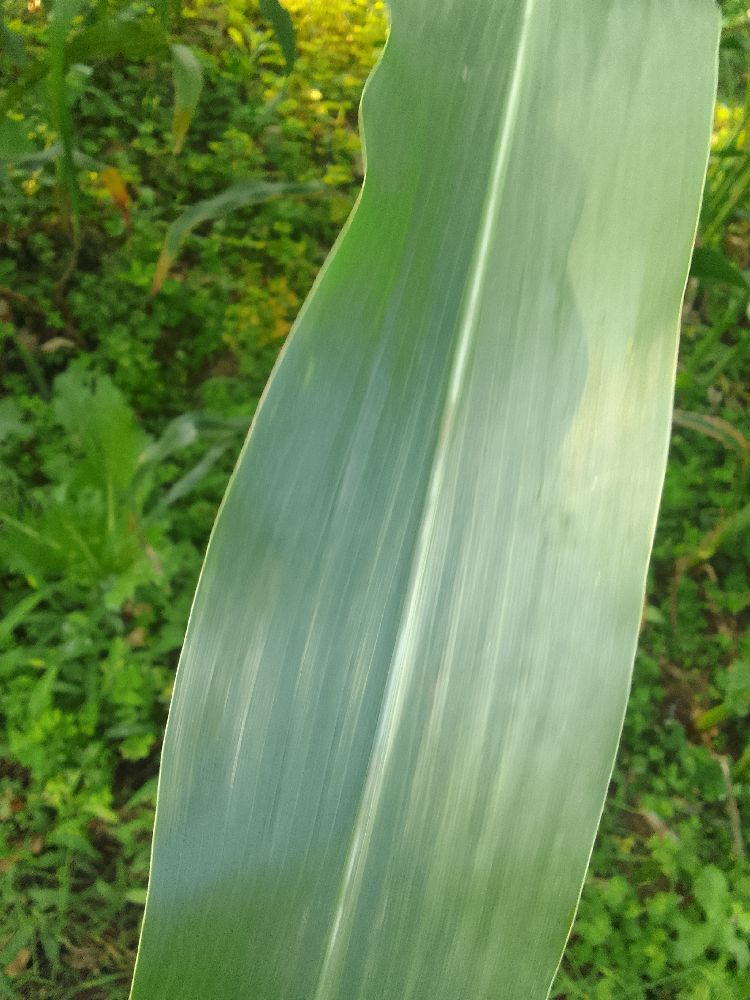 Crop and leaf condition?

maize, healthy
